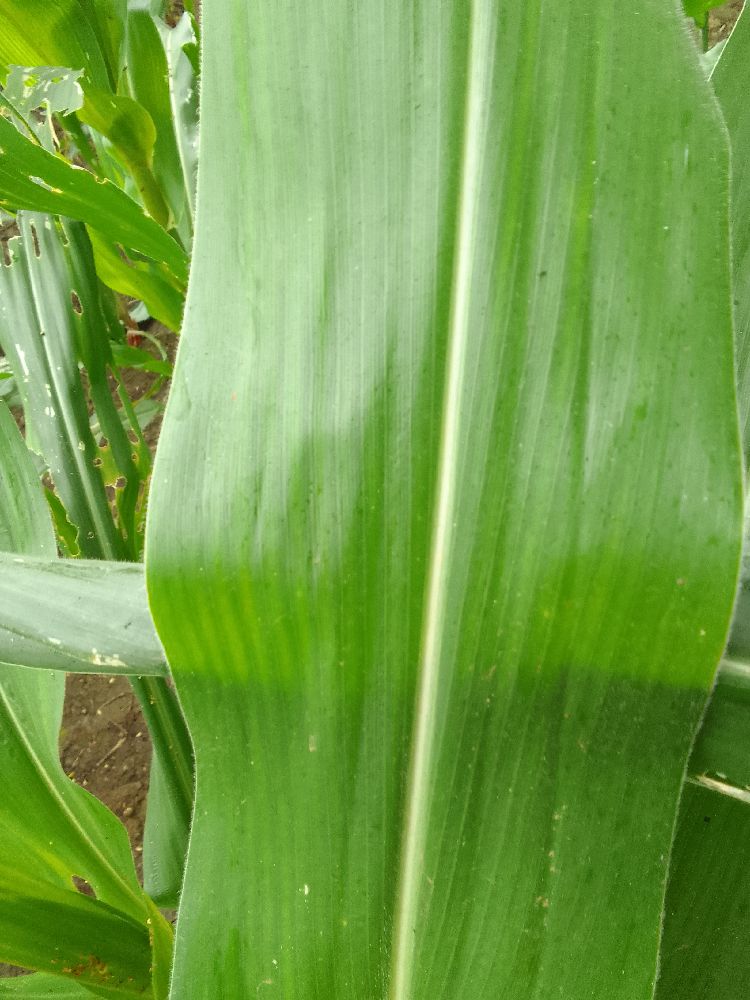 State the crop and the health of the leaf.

maize, healthy
